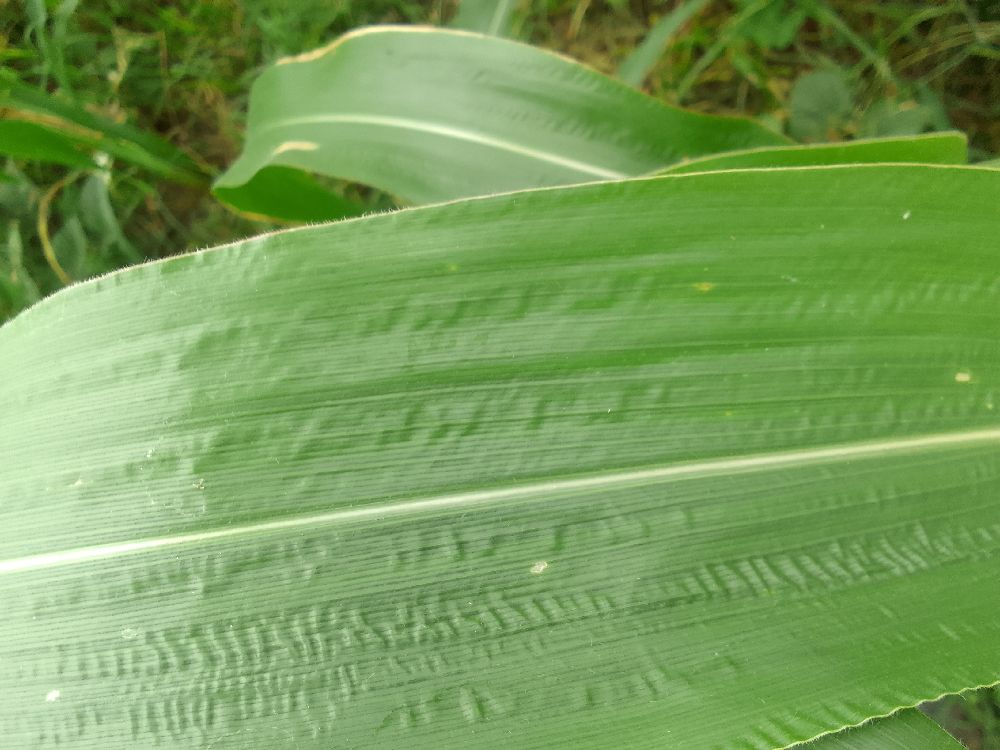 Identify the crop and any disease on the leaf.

maize, healthy
